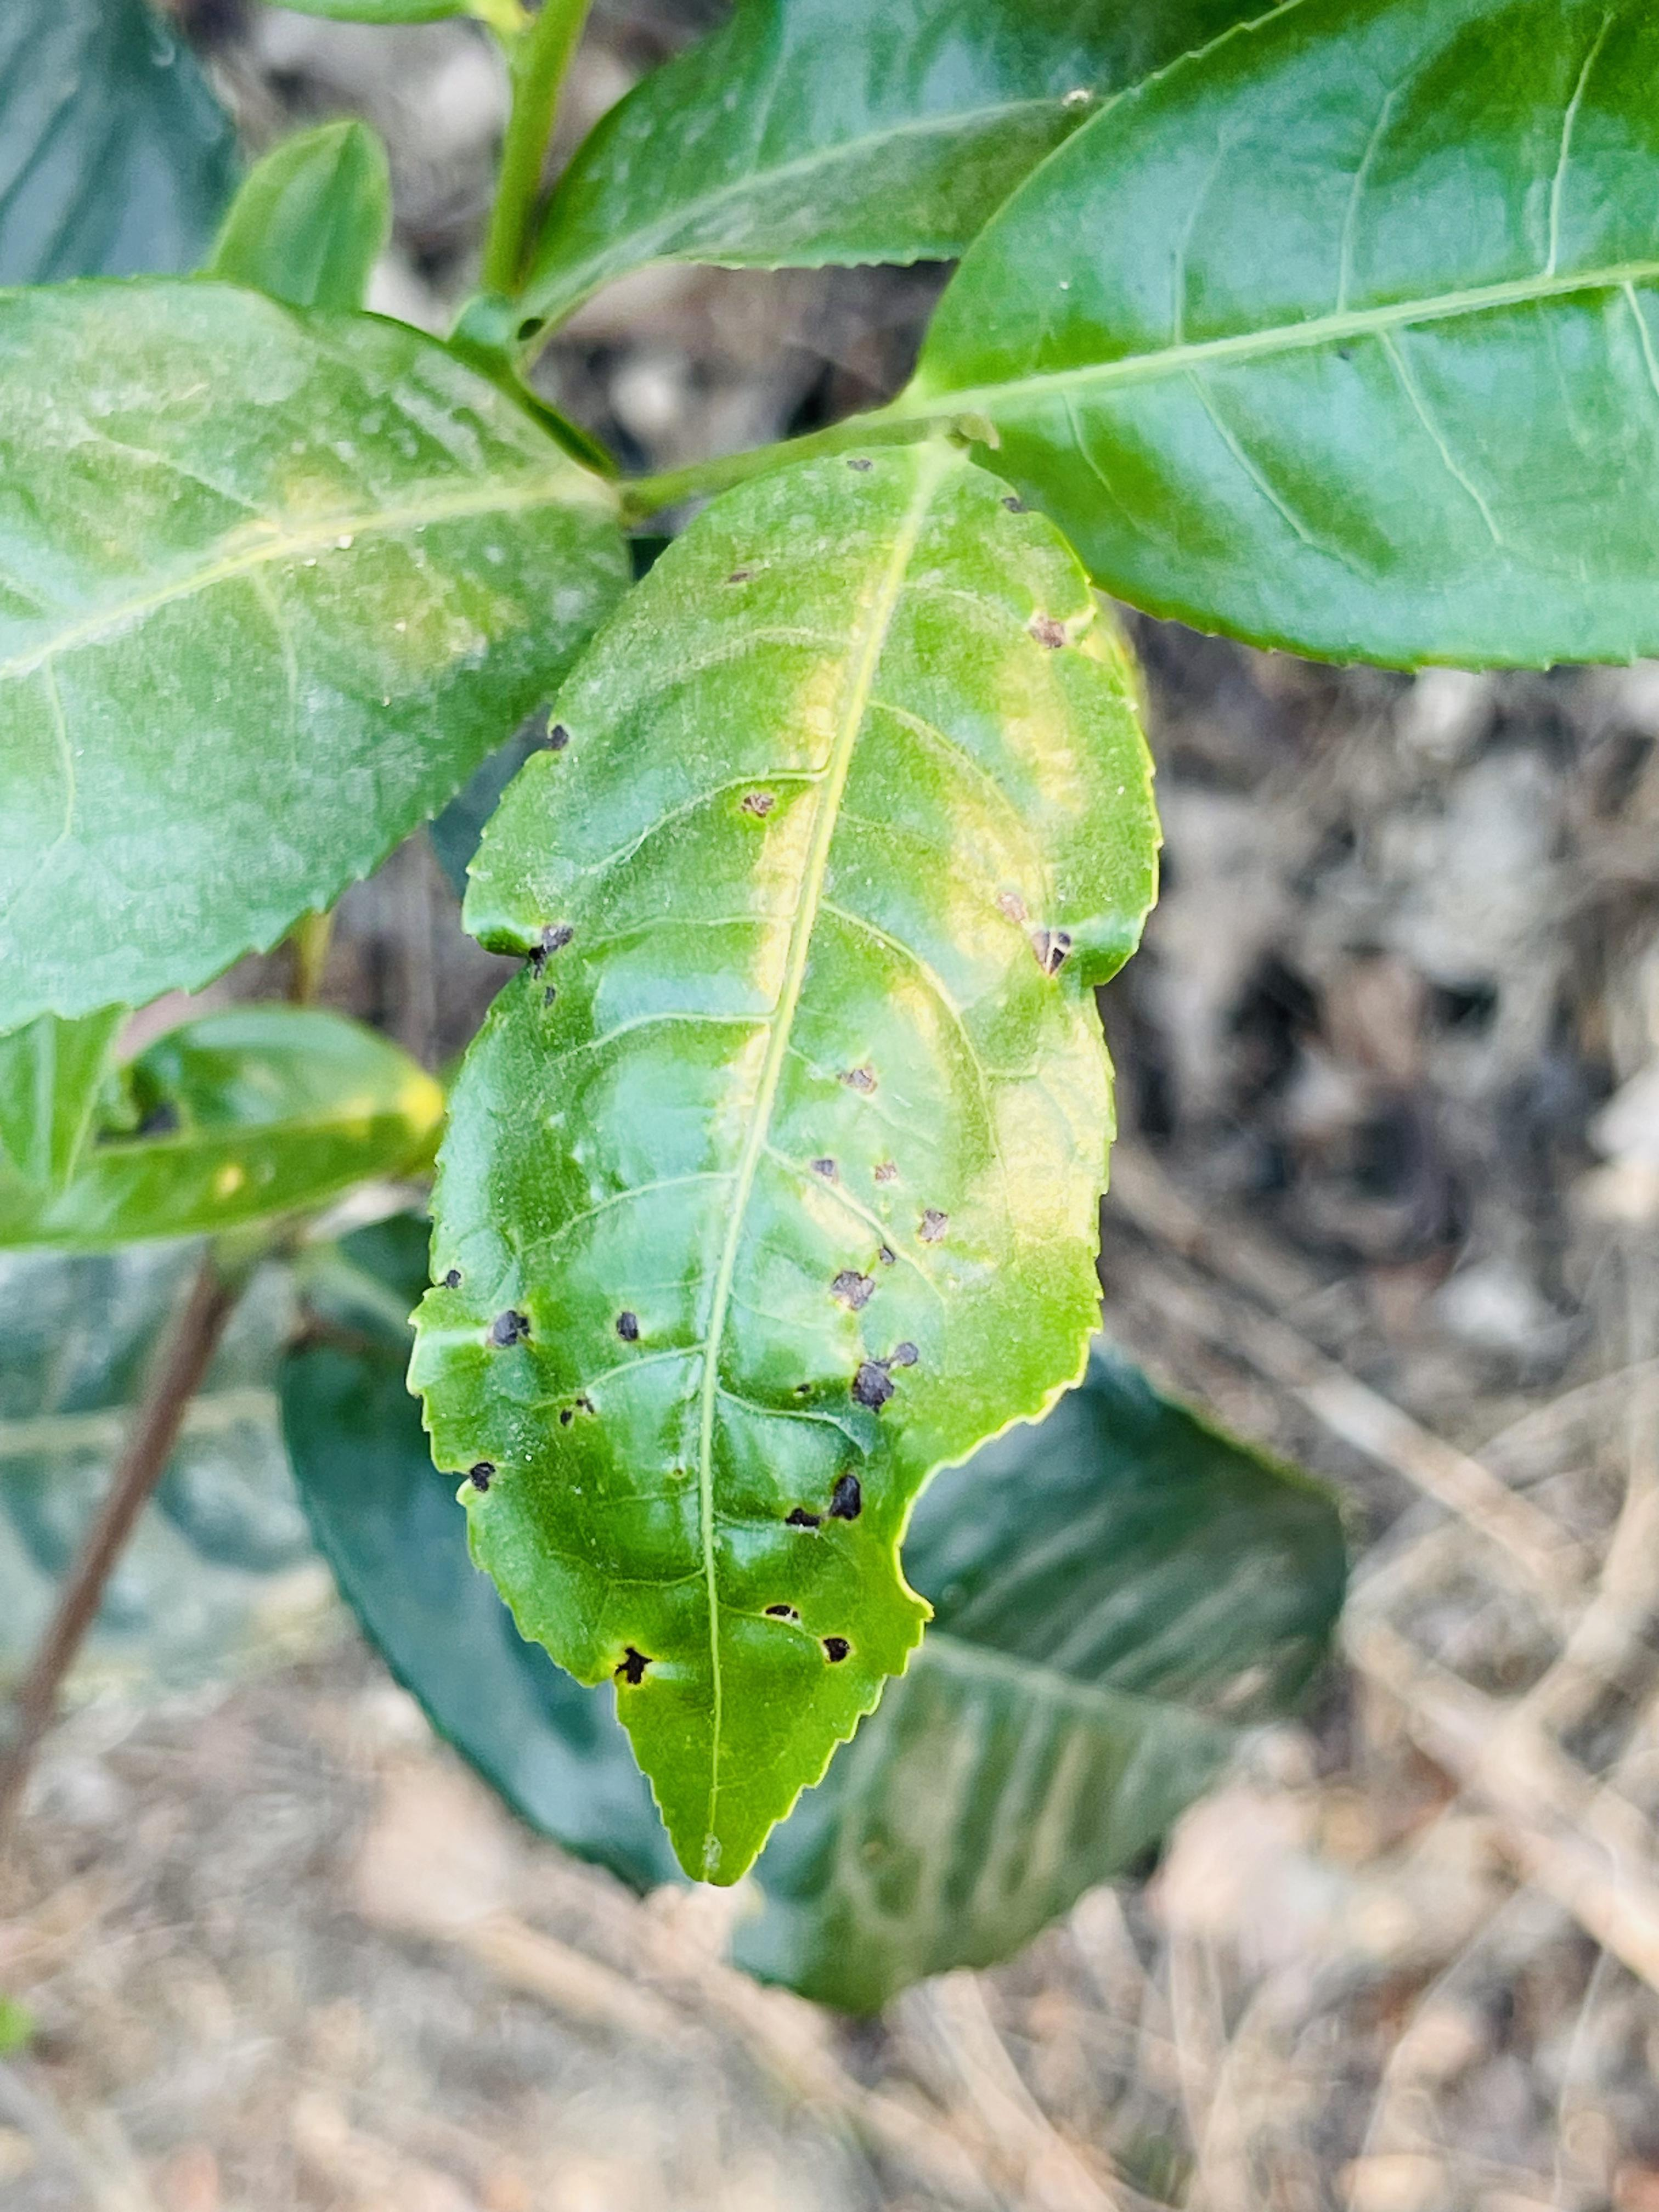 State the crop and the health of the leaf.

tea, helopeltis
